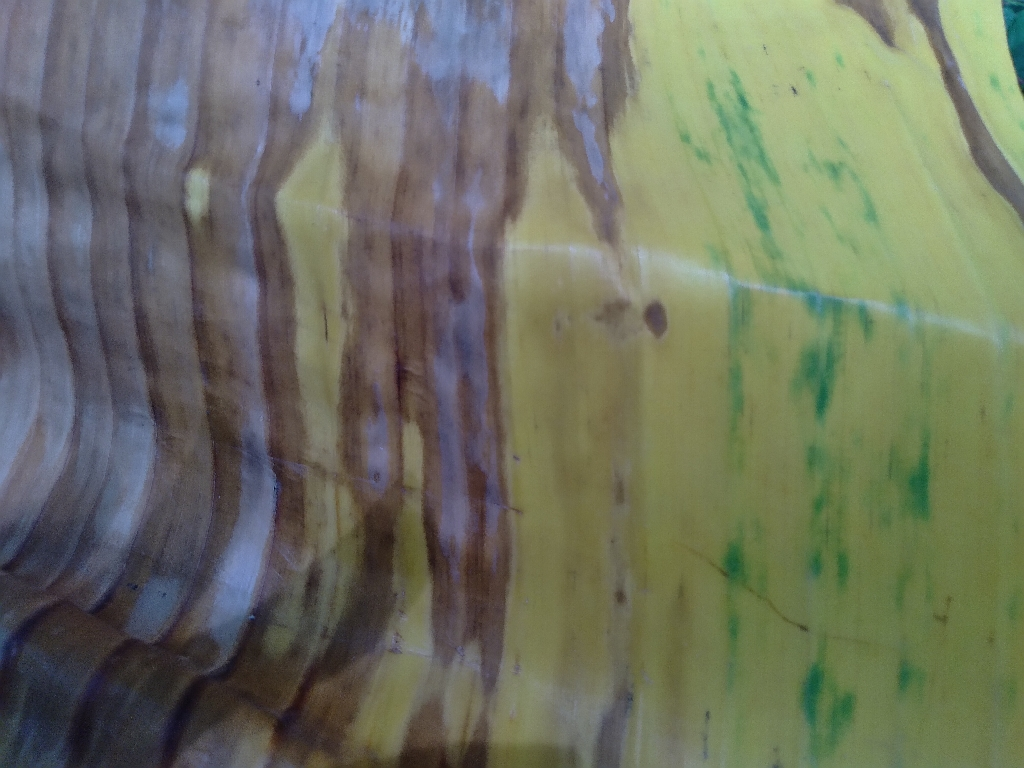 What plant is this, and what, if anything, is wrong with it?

banana, fusarium wilt race 1
